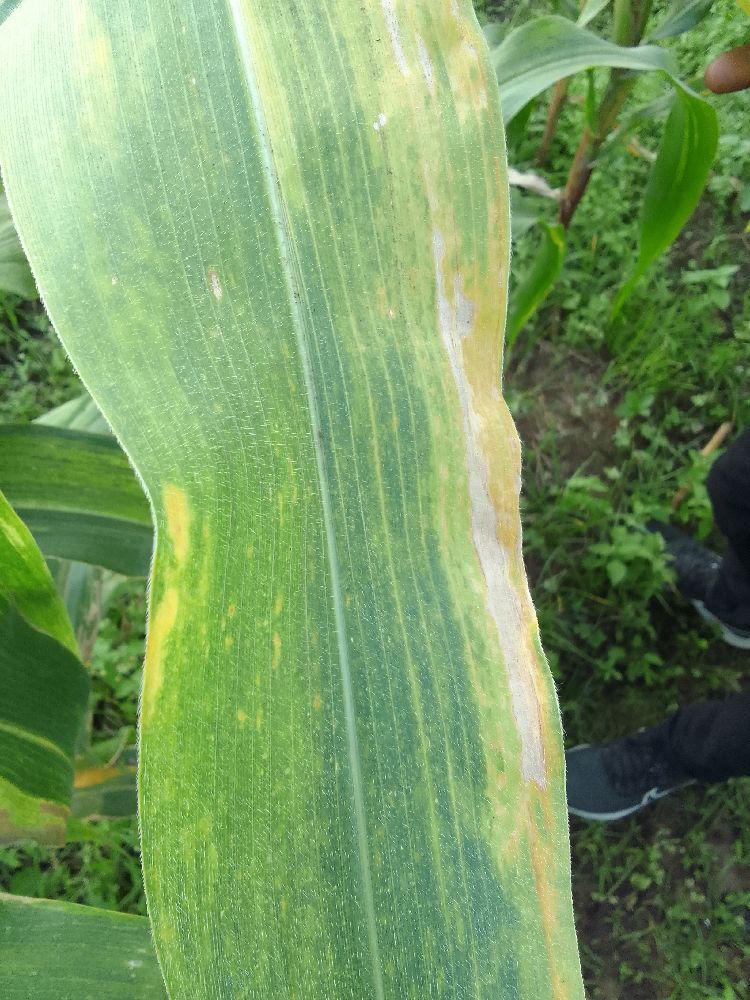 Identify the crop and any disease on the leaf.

maize, maize lethal necrosis
